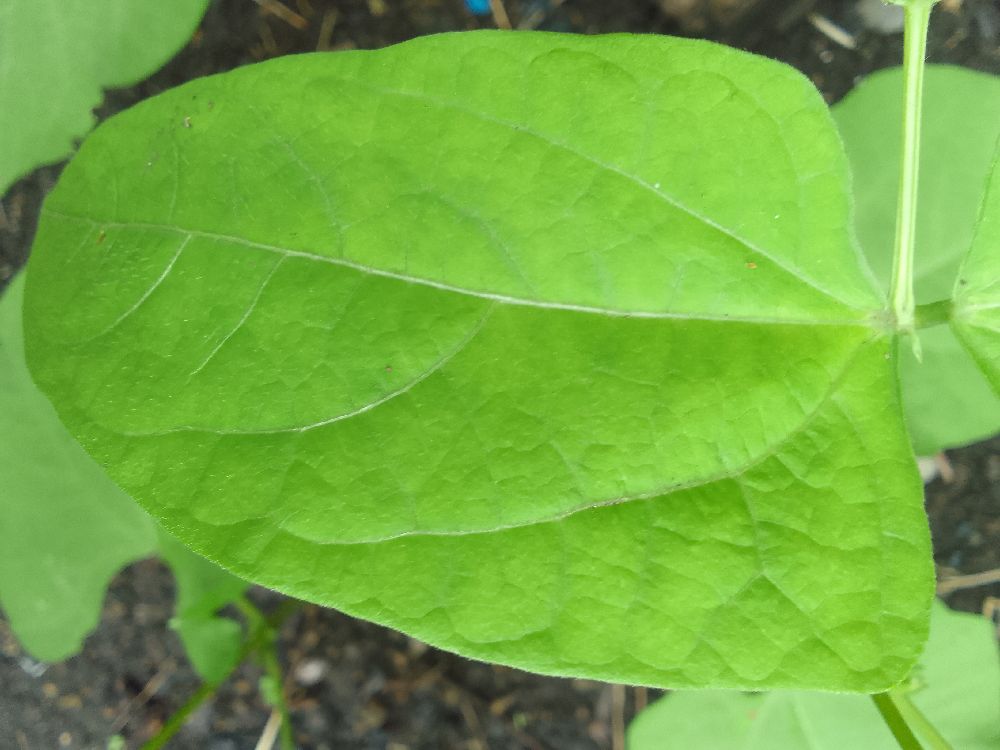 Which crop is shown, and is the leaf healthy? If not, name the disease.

common bean, healthy
